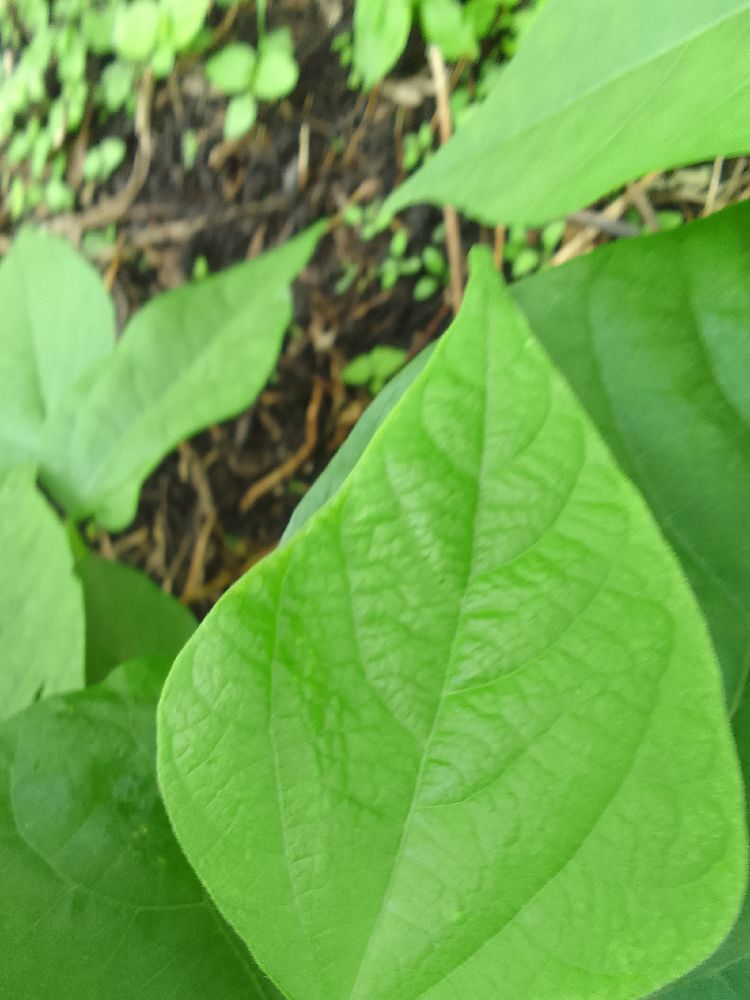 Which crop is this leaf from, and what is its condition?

common bean, healthy
